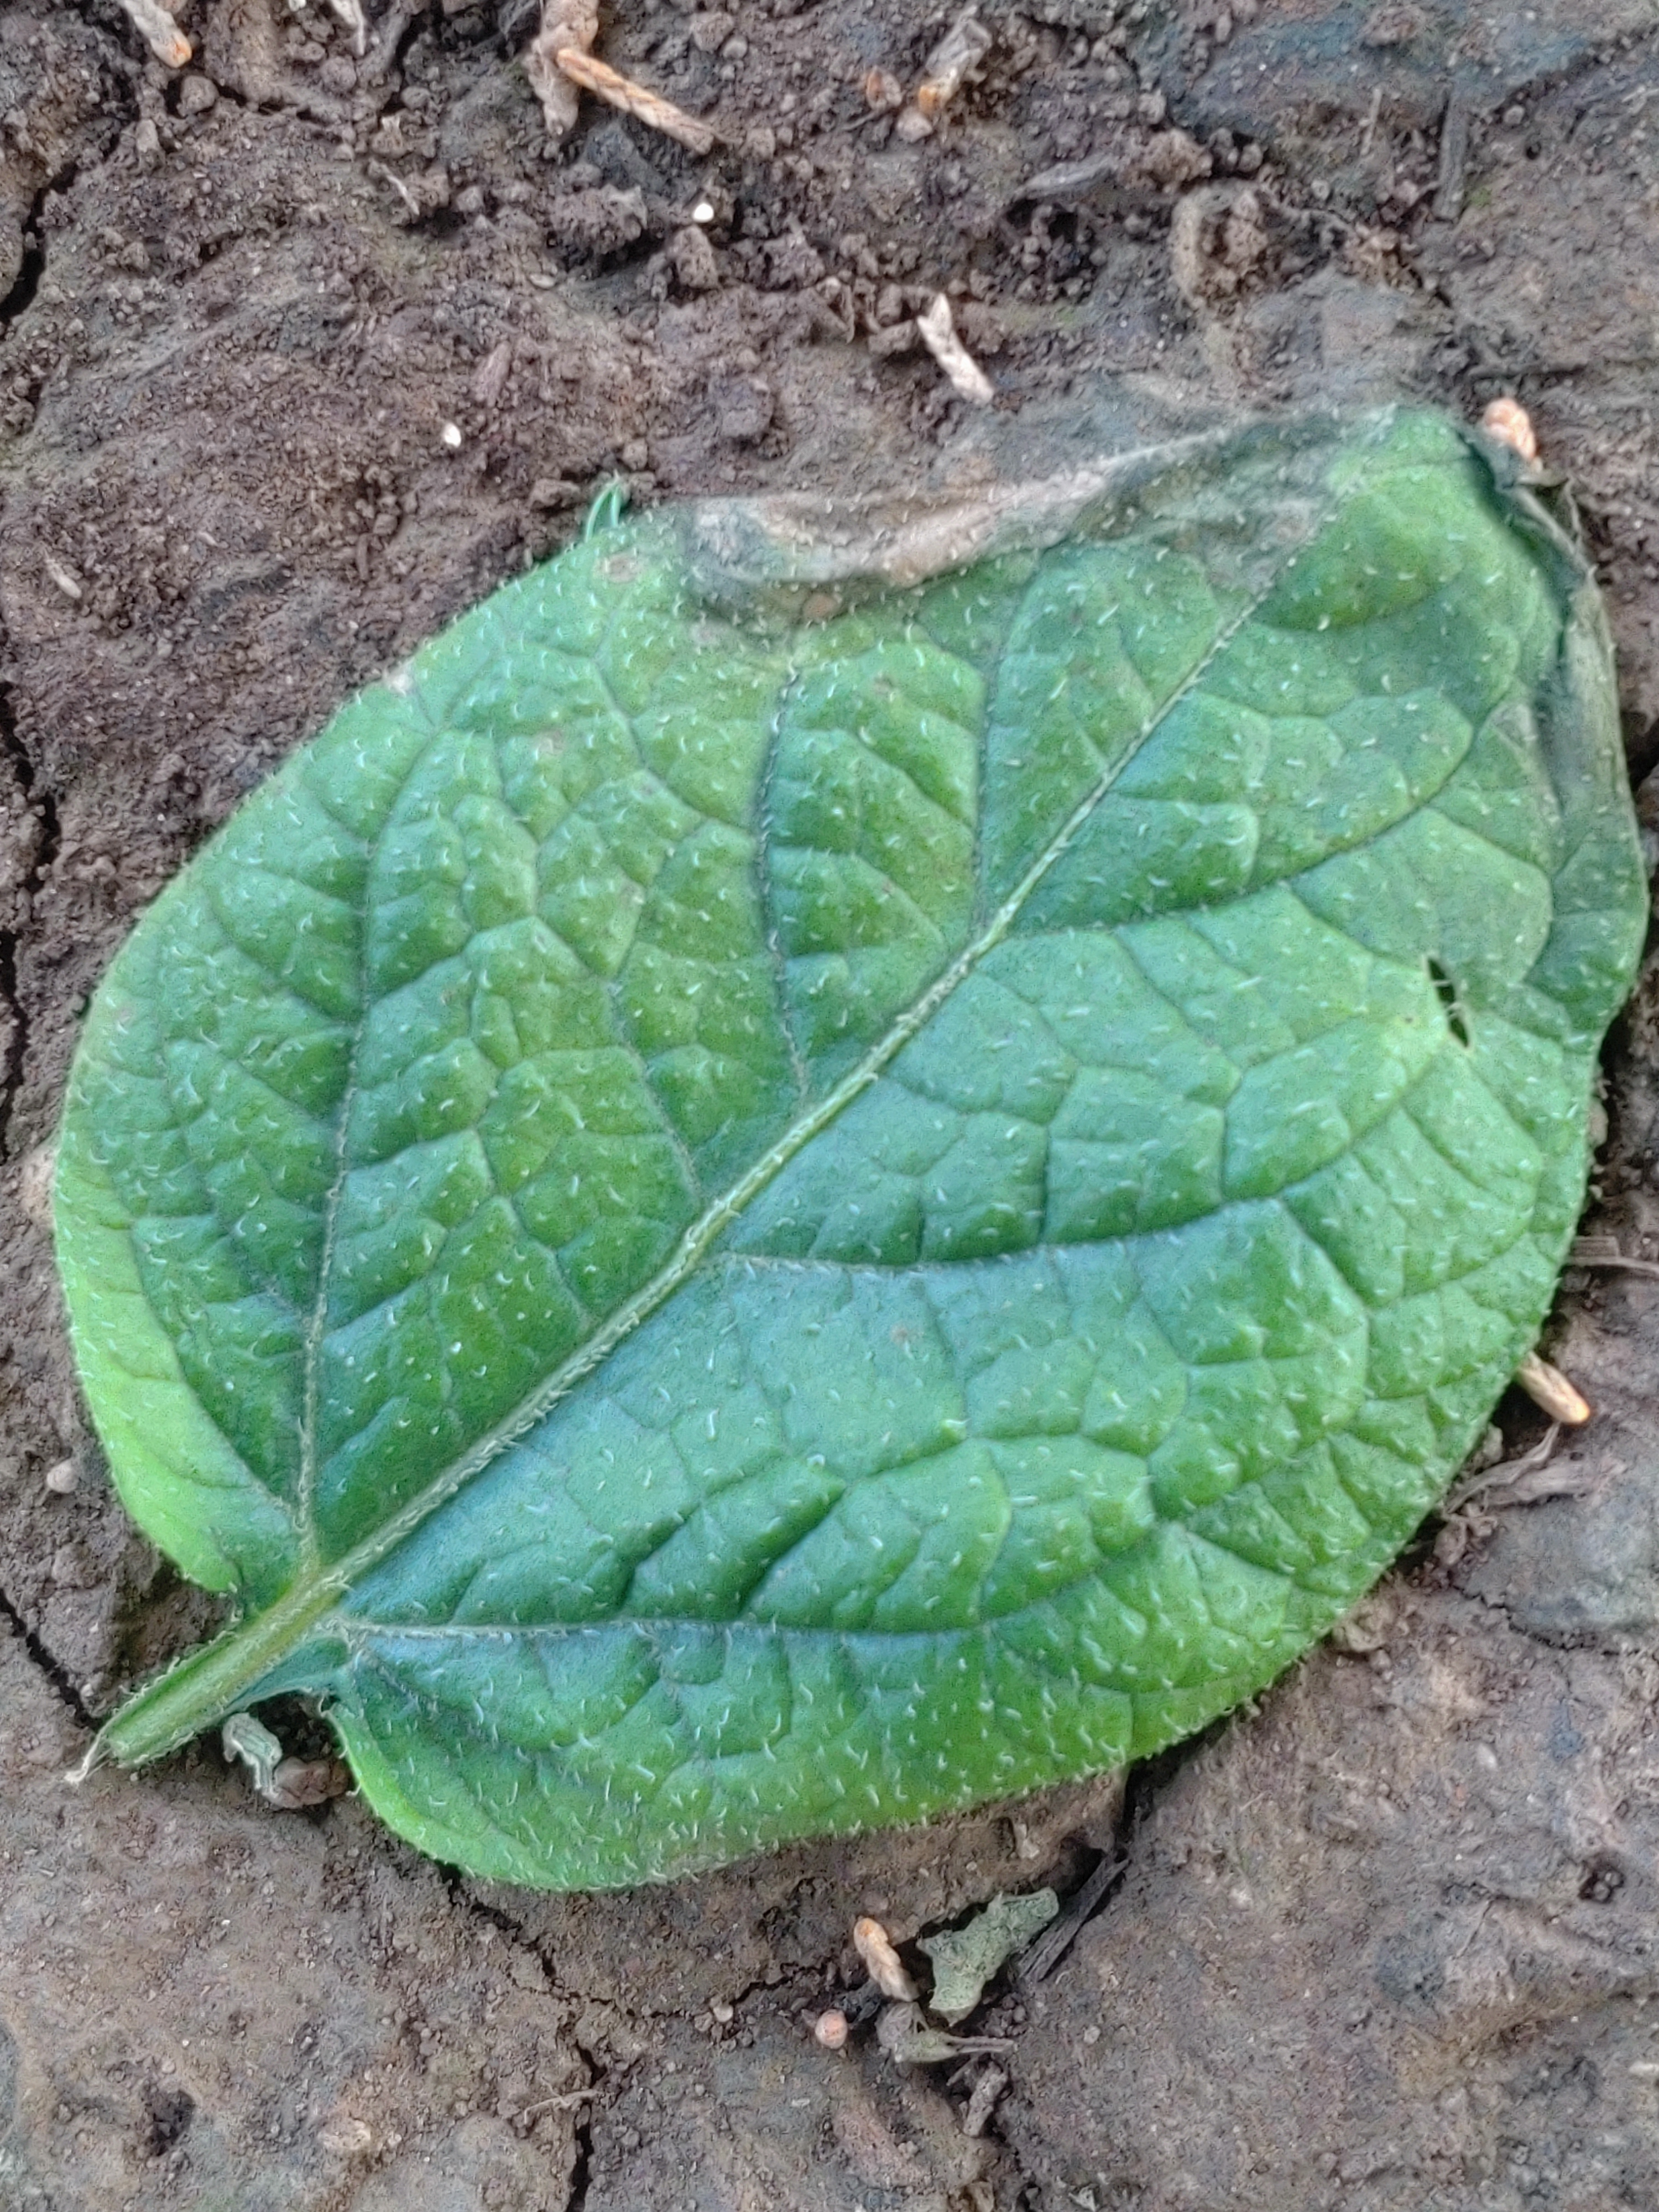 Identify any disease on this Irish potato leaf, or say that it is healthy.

early blight
